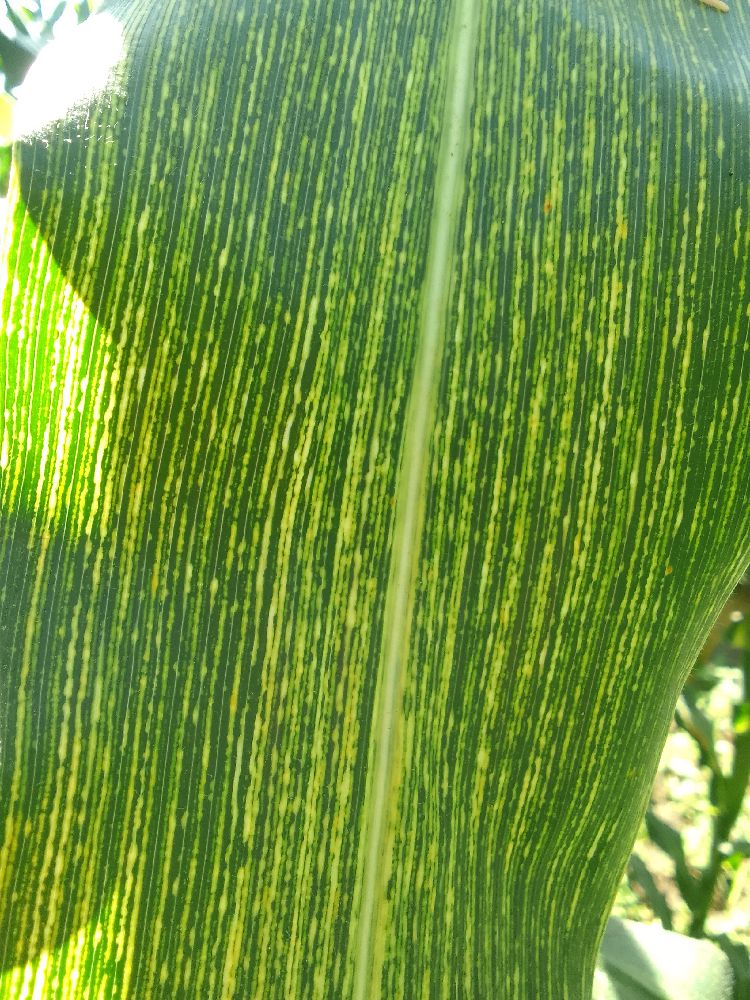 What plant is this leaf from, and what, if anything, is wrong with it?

maize, maize streak virus
